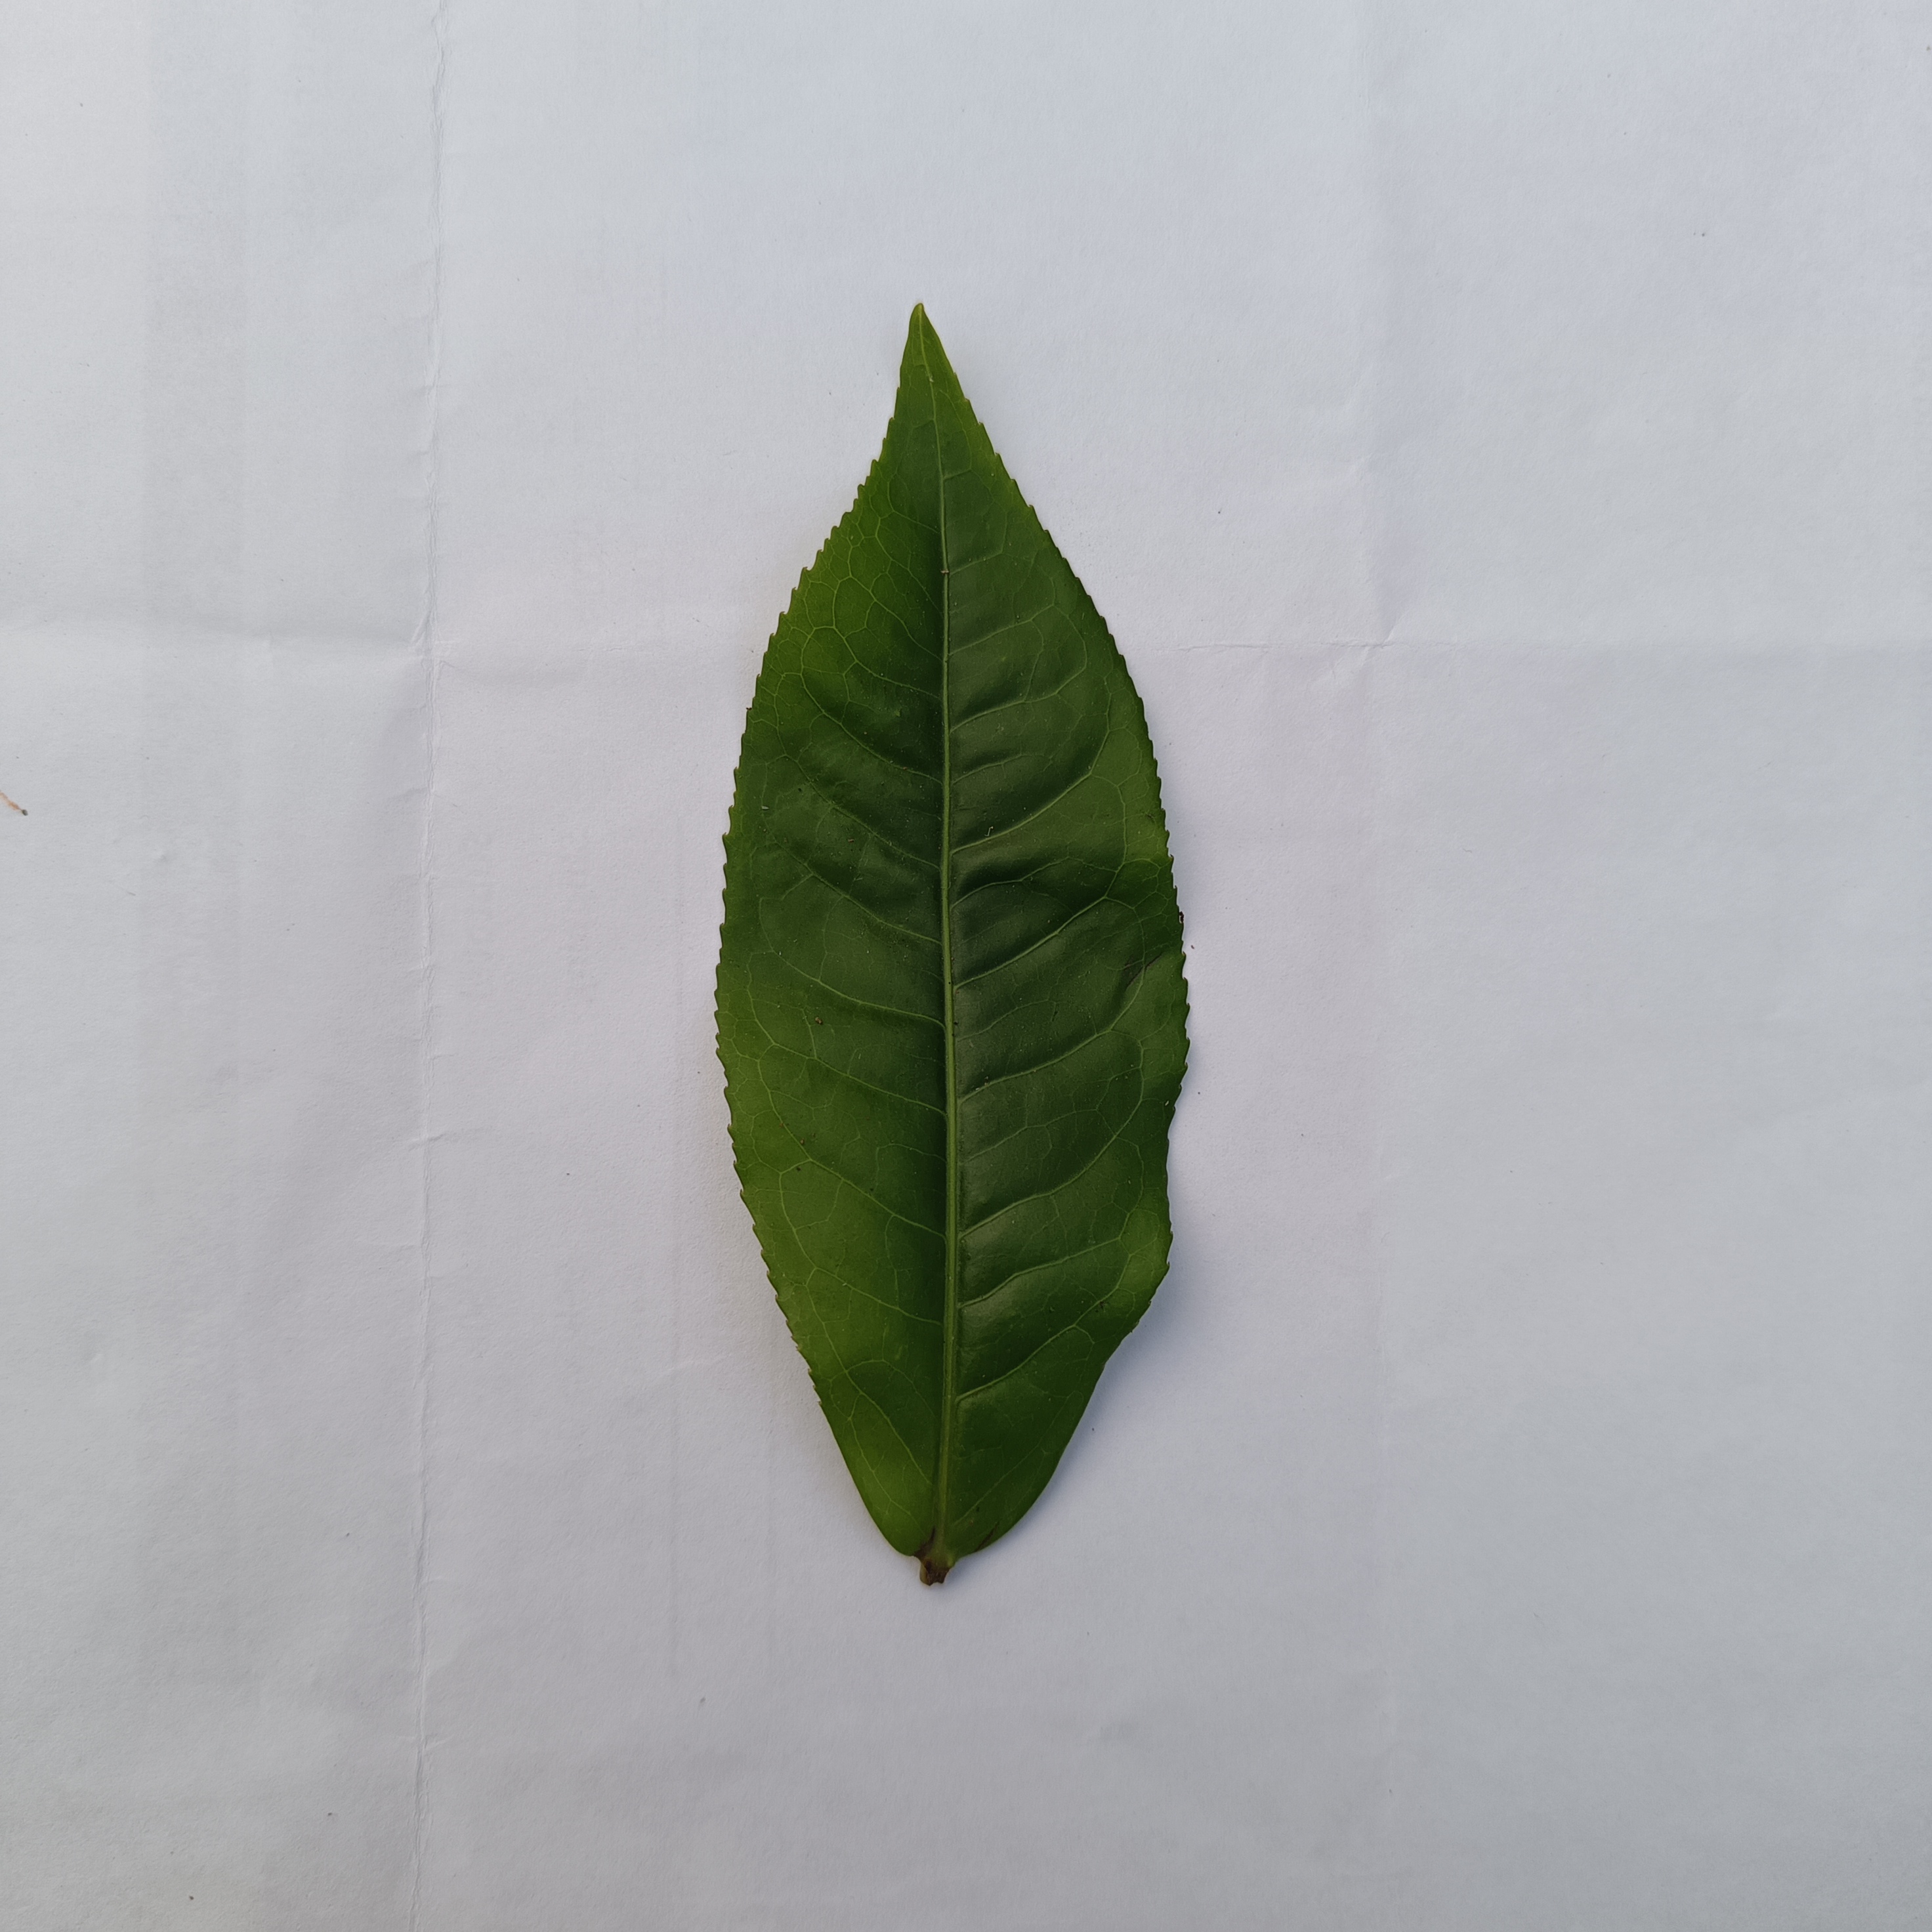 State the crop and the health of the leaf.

tea, healthy
